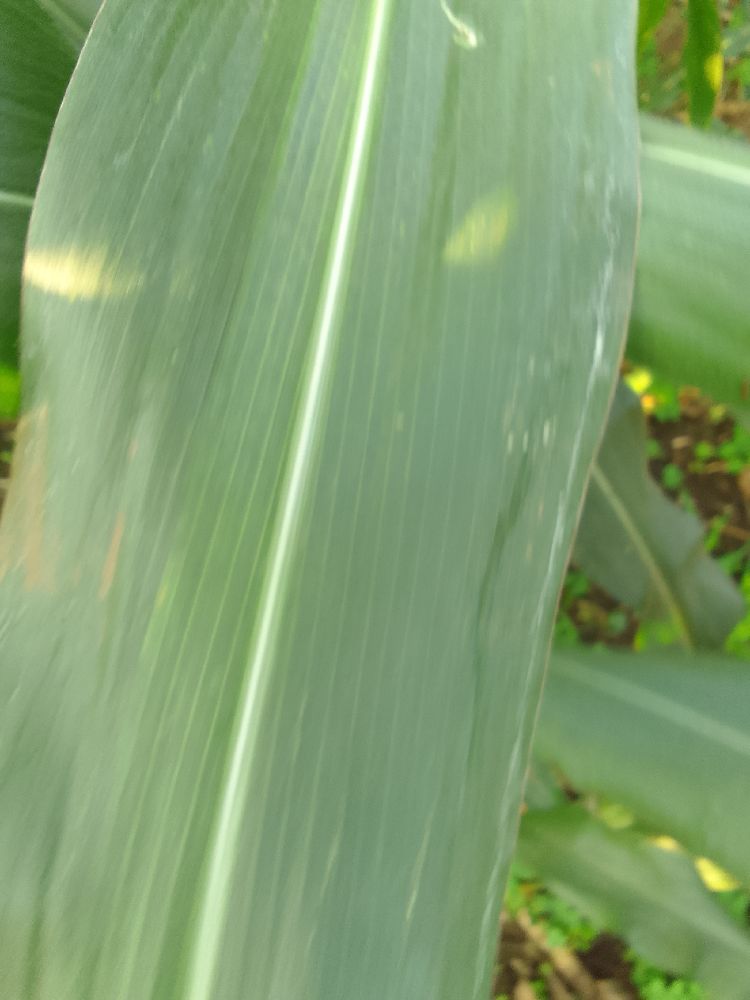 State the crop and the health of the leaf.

maize, healthy
